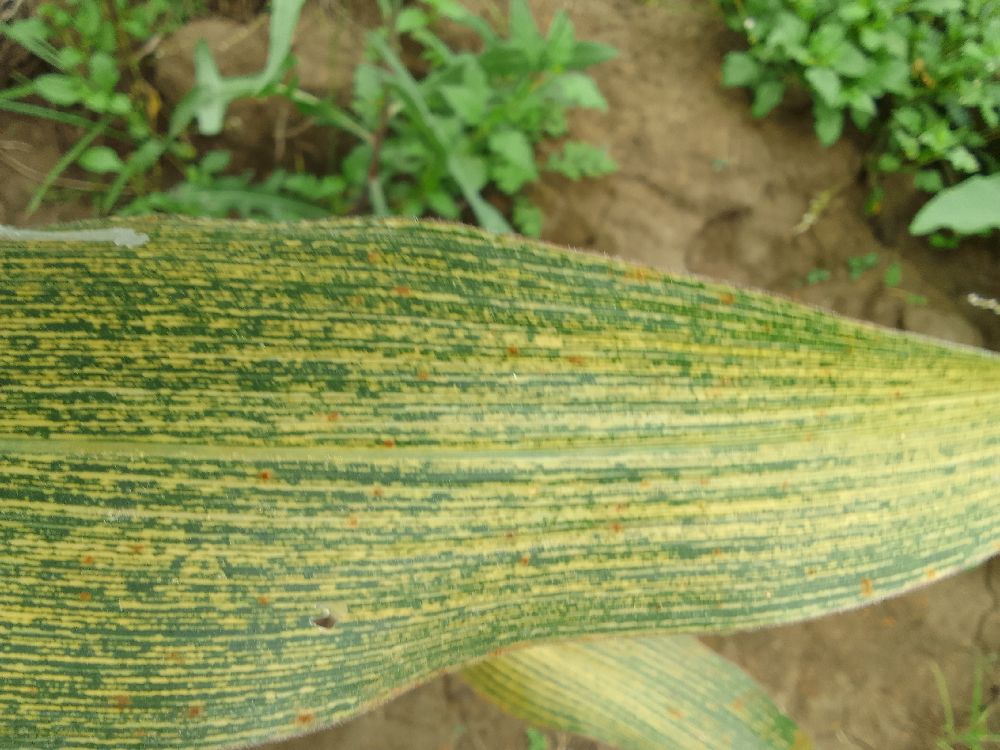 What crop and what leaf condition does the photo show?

maize, maize streak virus
